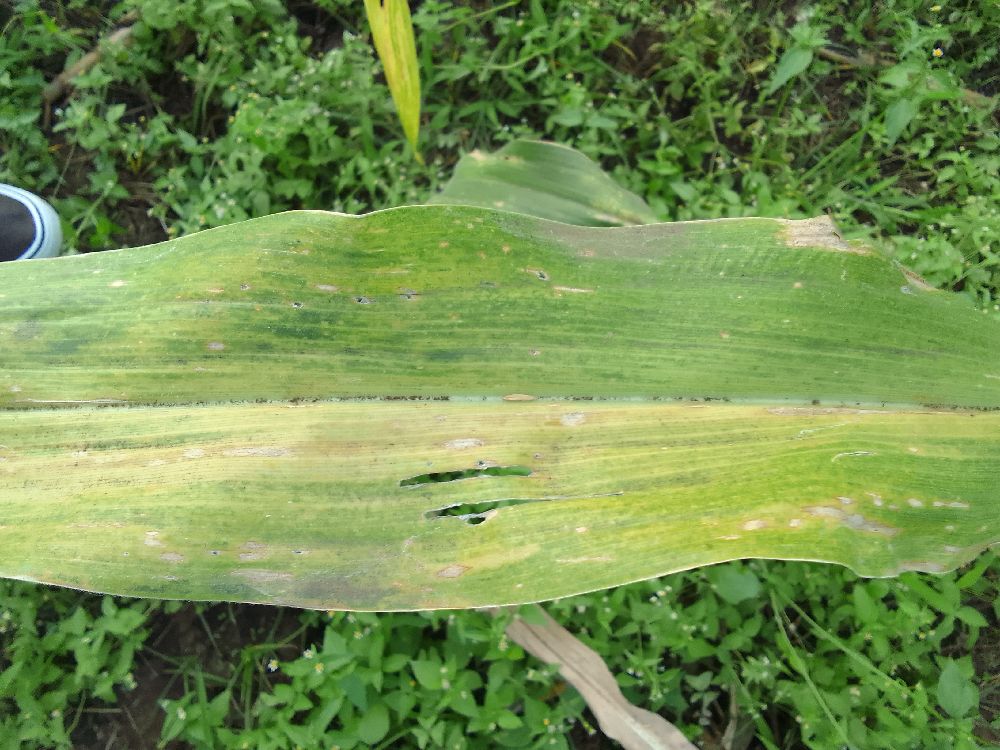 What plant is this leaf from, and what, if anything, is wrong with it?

maize, maize lethal necrosis
